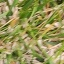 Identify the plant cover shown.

grass
